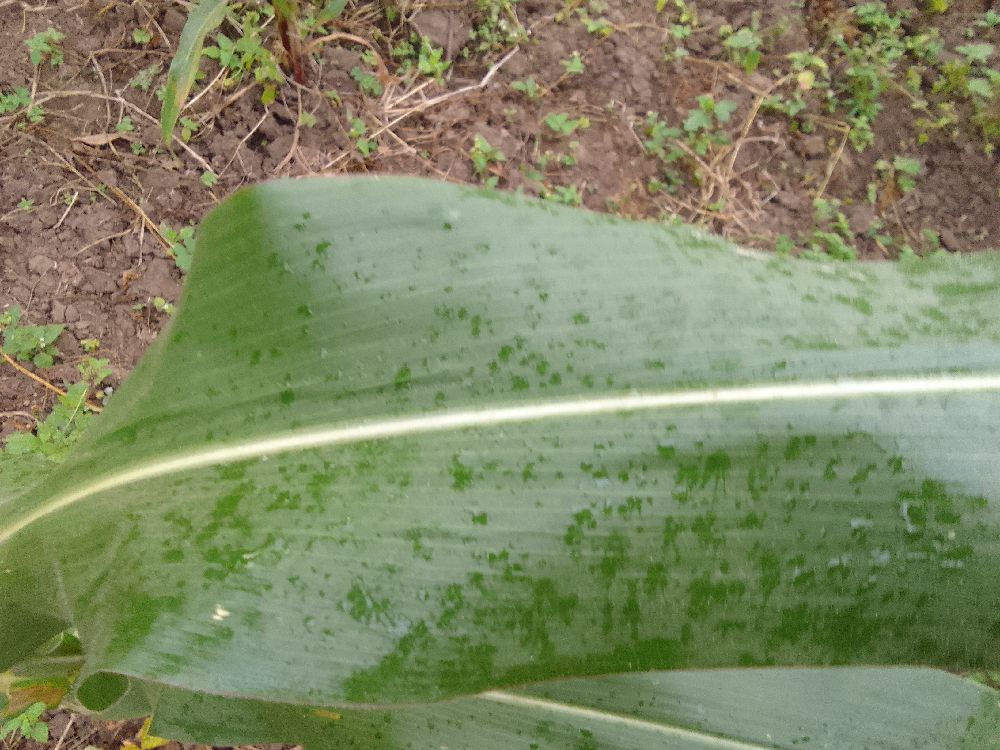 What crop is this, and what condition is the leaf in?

maize, healthy
